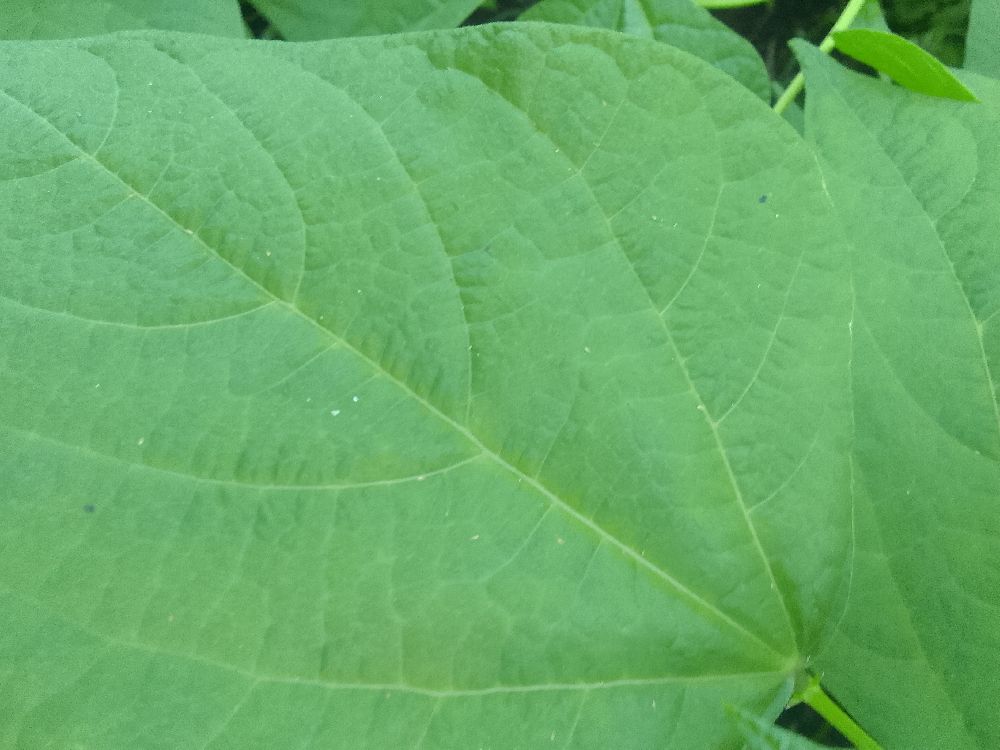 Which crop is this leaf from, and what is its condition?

common bean, healthy
